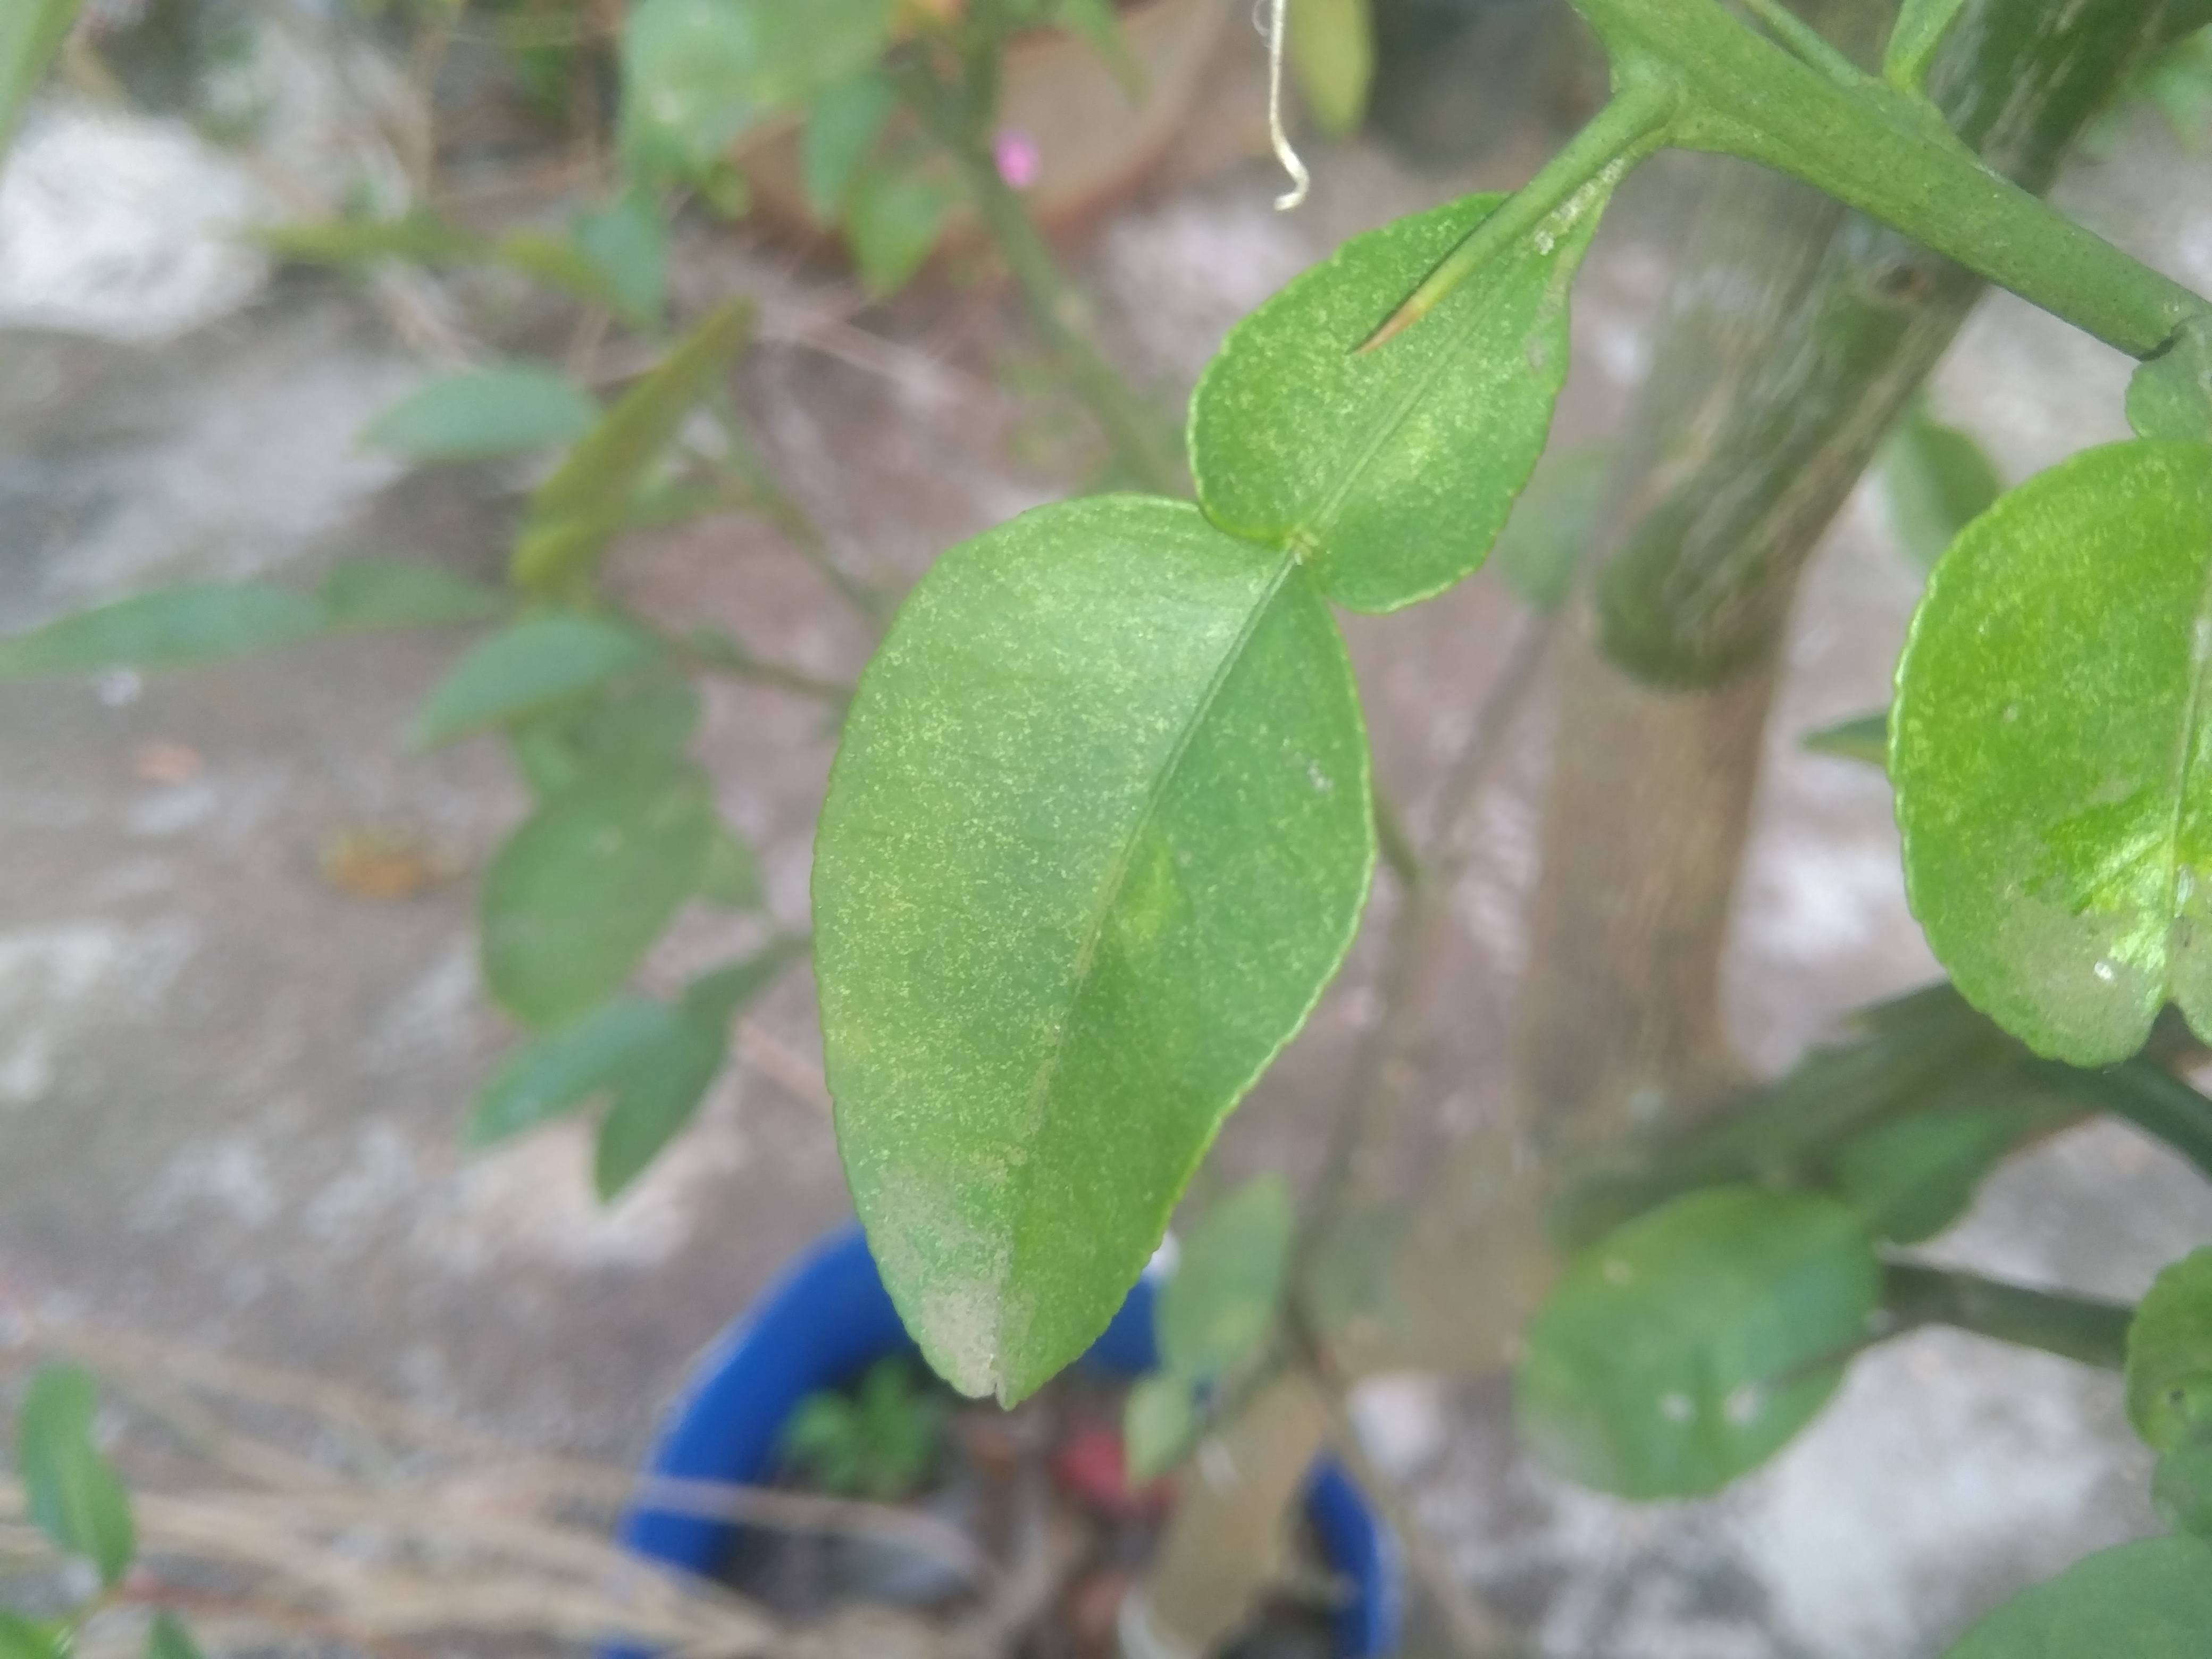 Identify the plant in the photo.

lemon
